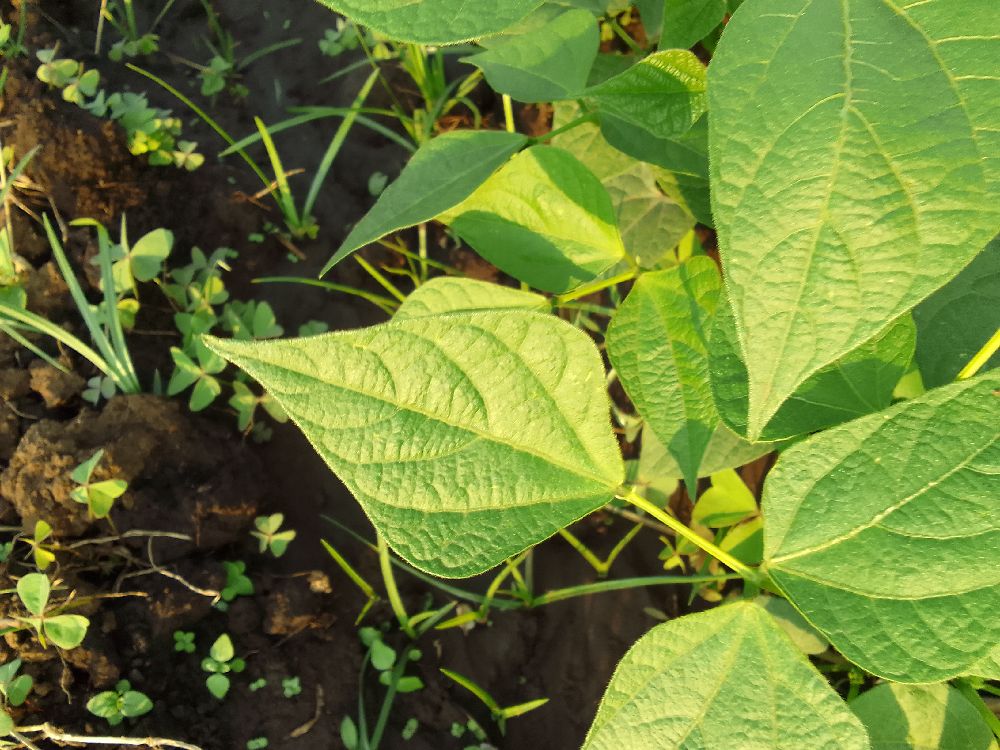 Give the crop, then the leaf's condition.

common bean, healthy
